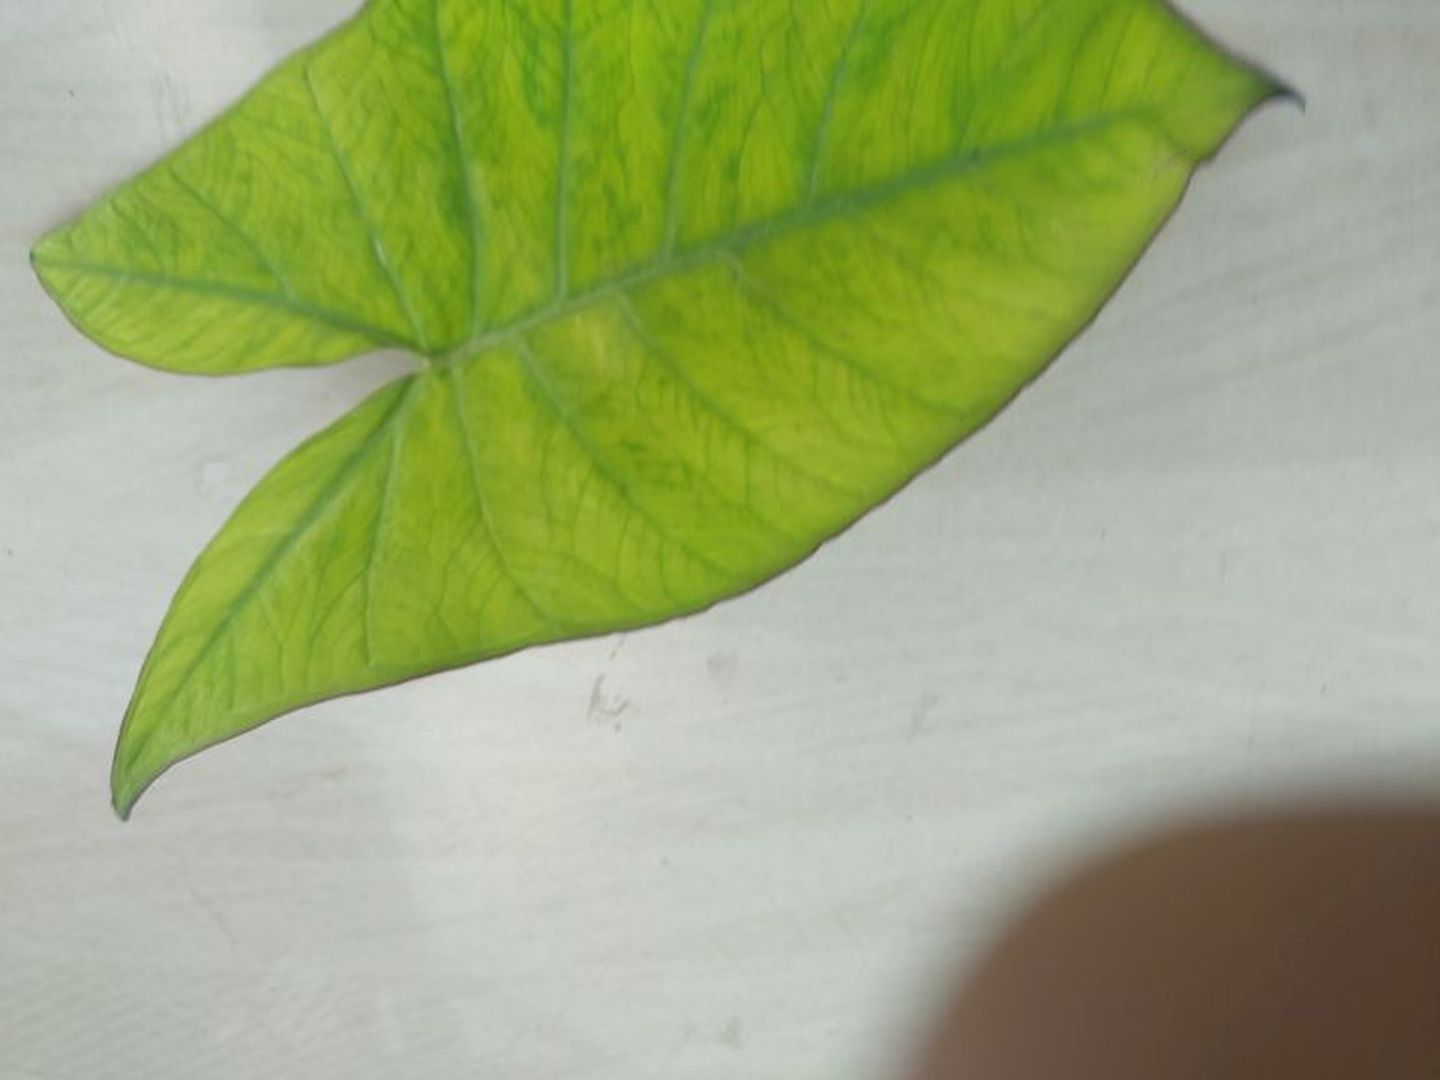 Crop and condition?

taro, mosaic
